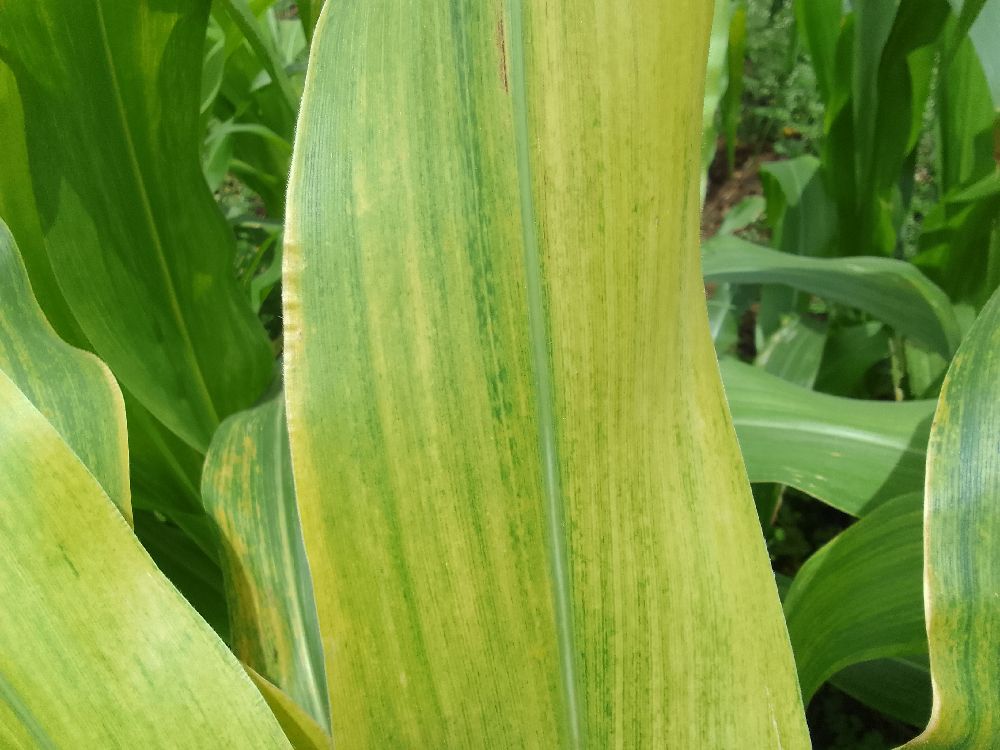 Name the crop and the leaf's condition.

maize, maize lethal necrosis
